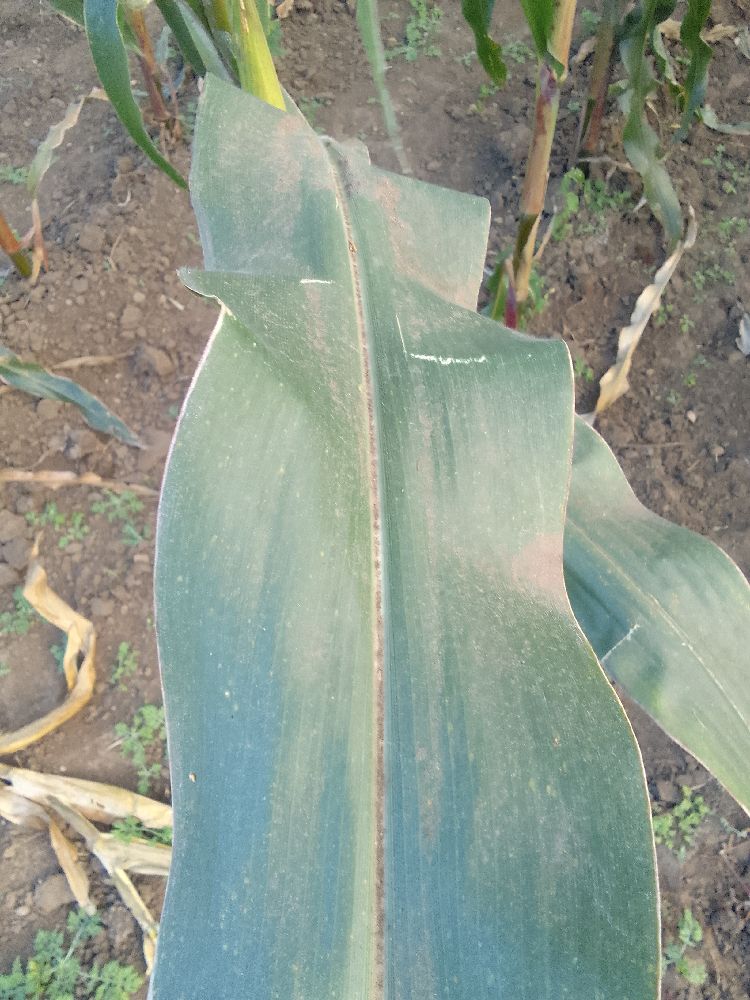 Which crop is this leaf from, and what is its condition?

maize, healthy
